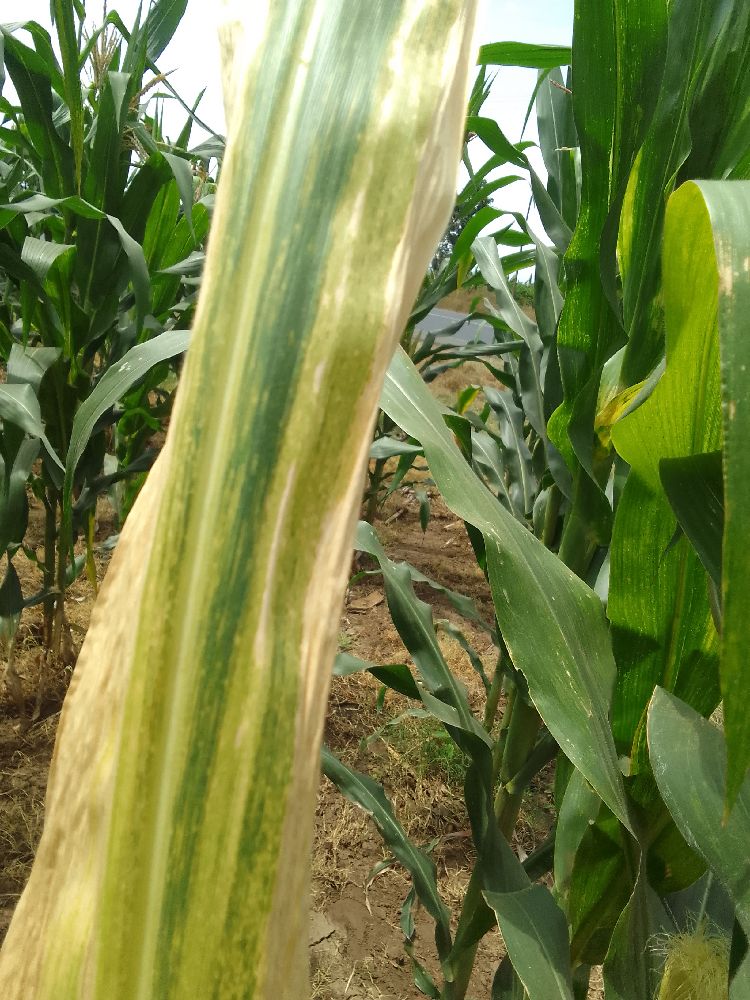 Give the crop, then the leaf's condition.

maize, maize lethal necrosis
